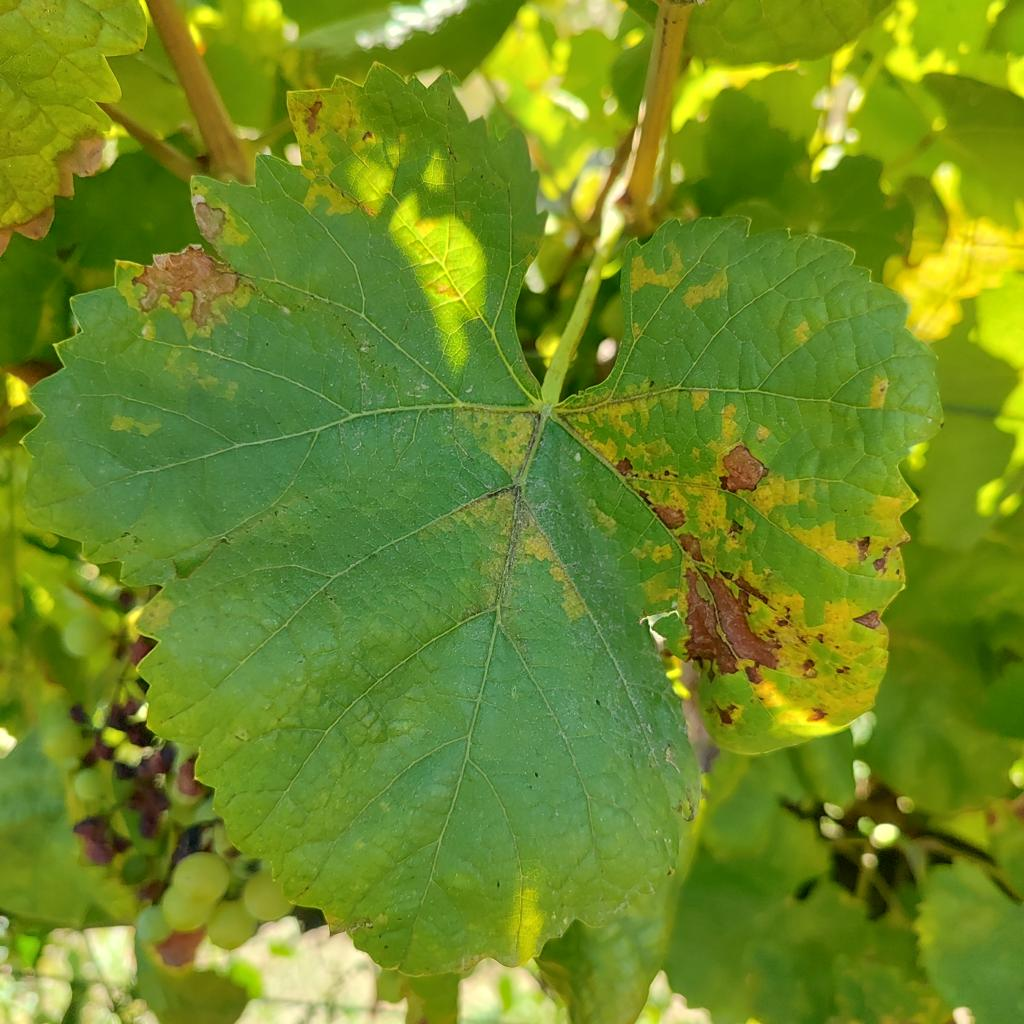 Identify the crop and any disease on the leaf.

grapevine, downy mildew
